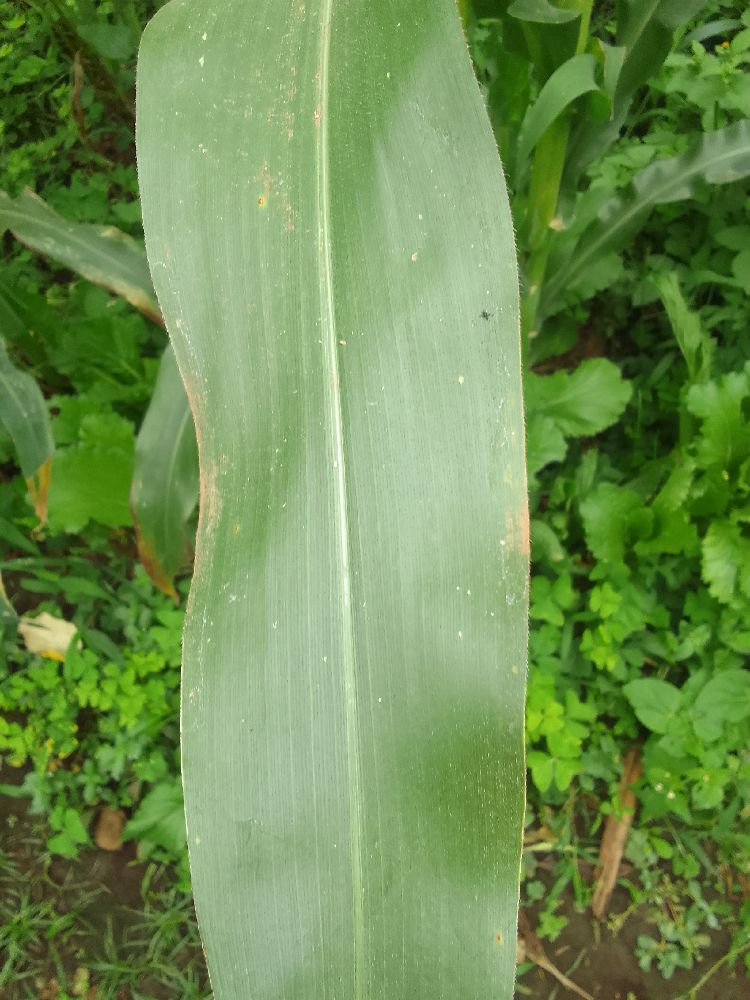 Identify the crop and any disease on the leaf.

maize, healthy
